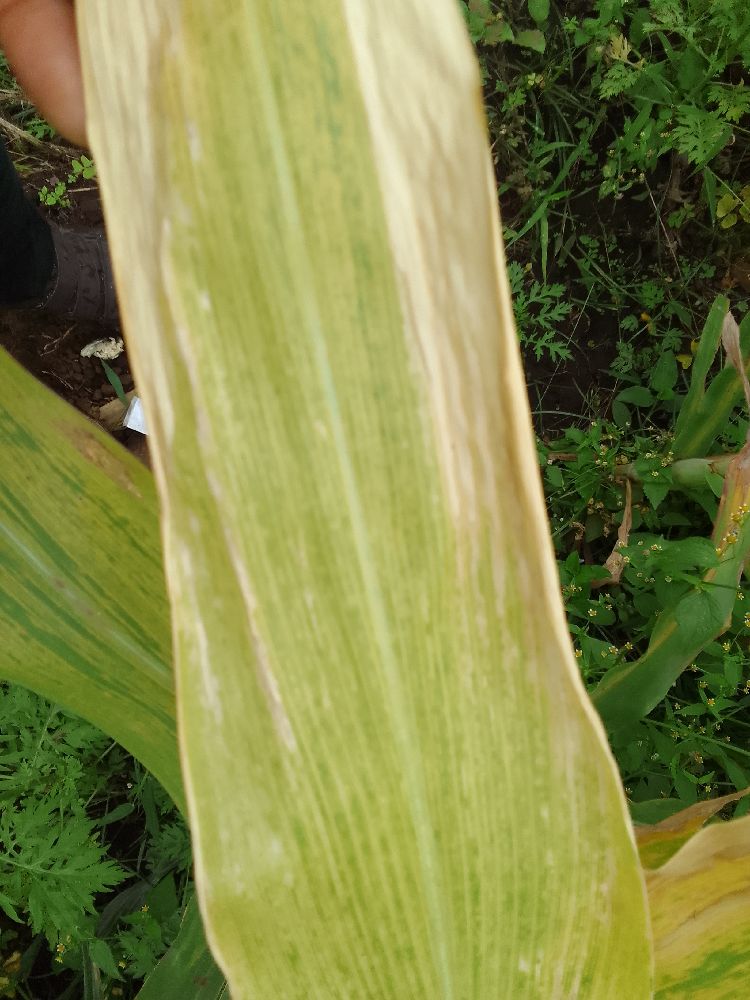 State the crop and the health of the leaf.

maize, maize lethal necrosis
